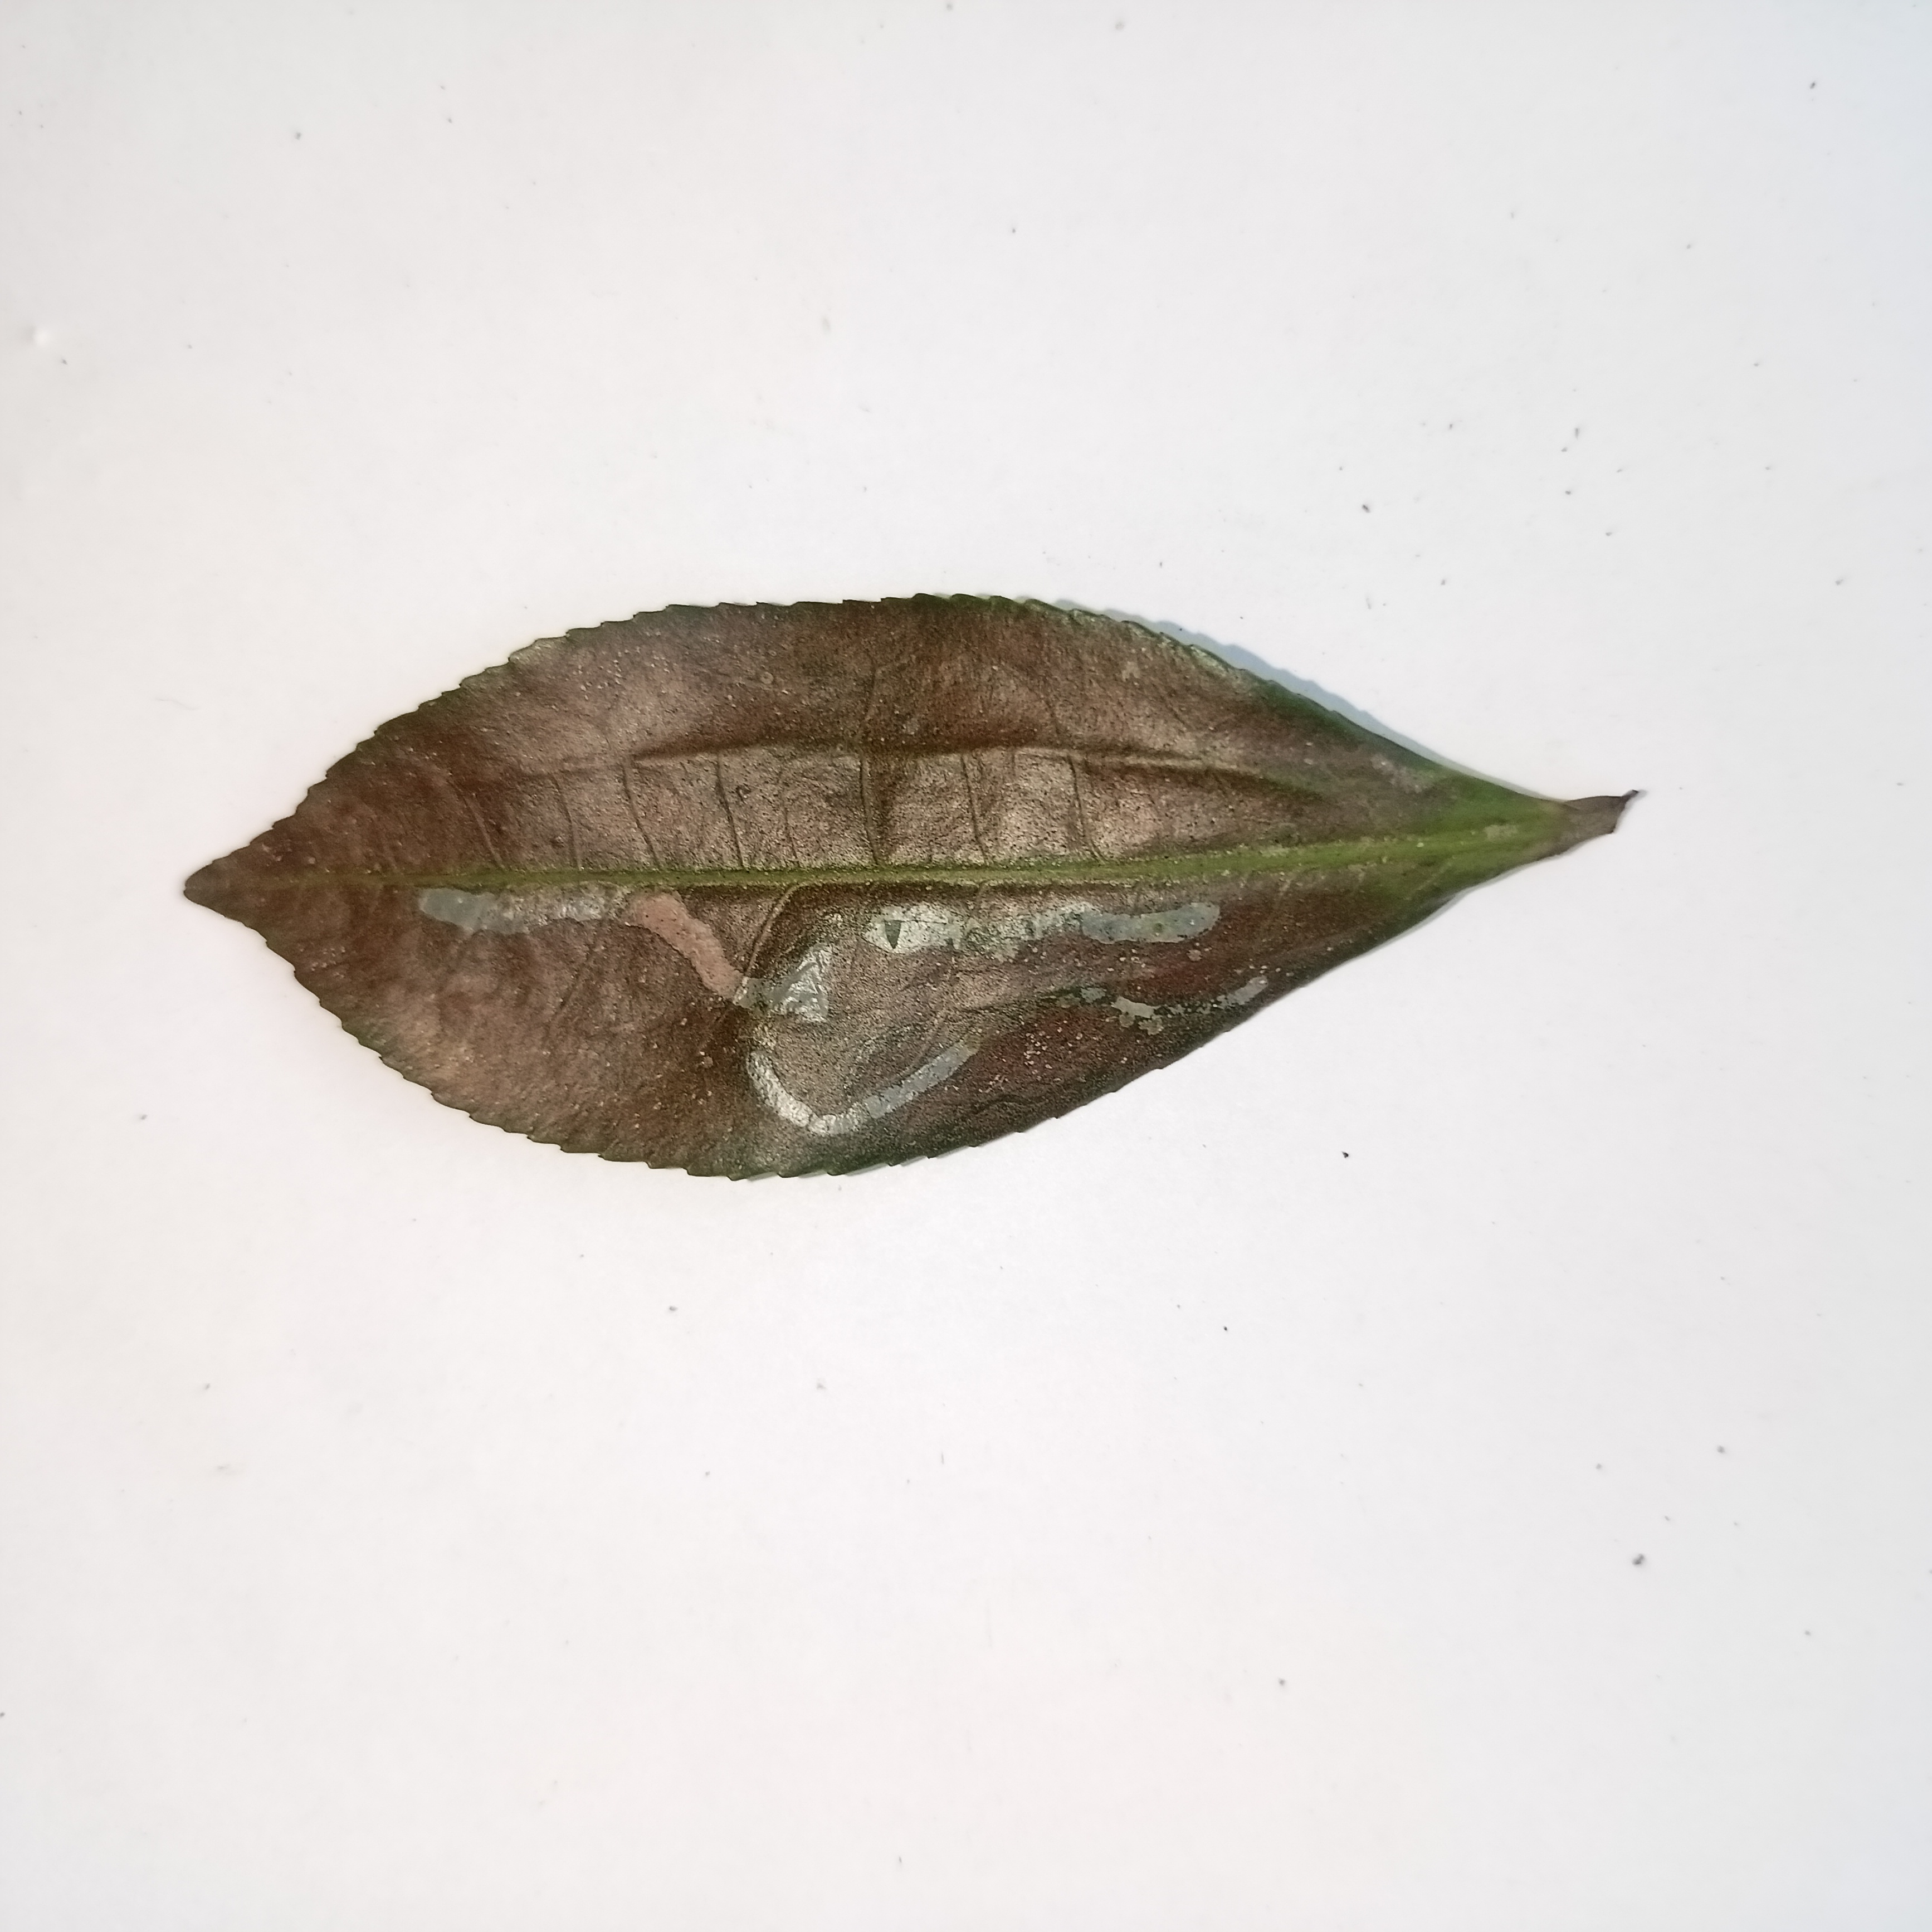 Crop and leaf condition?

tea, red rust
